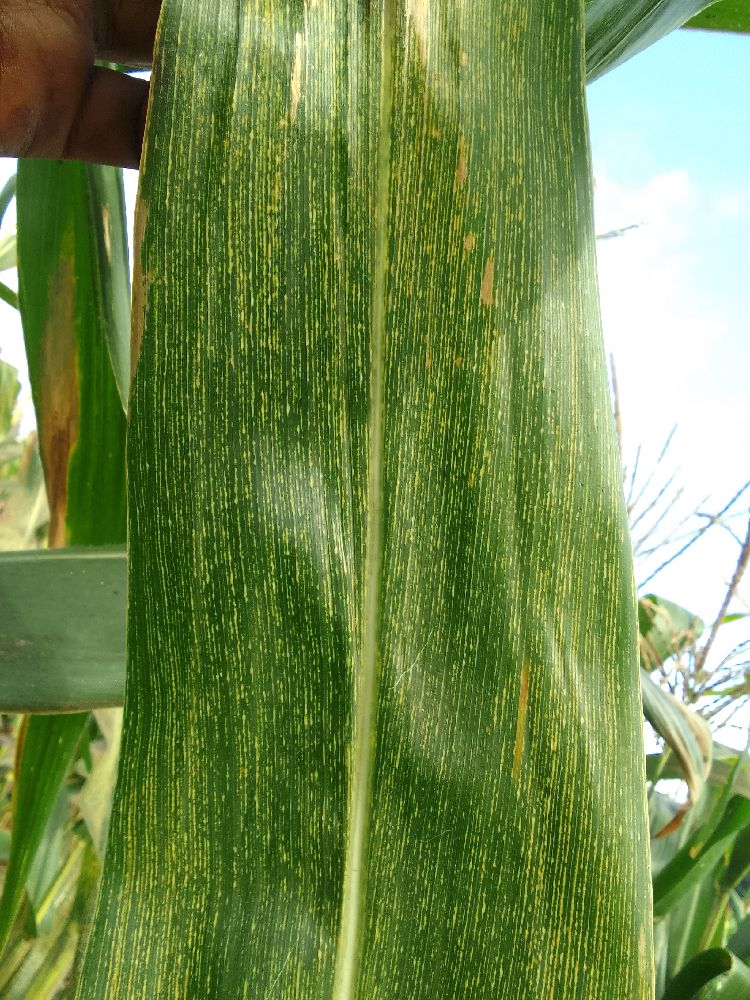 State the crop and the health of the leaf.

maize, maize streak virus
